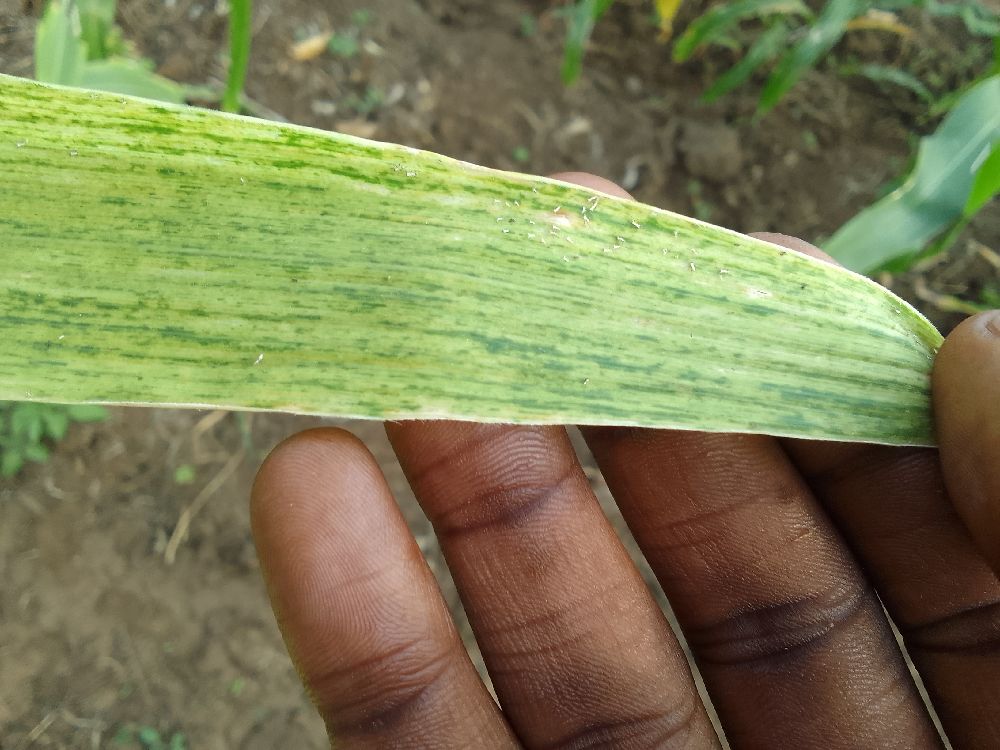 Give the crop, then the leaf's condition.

maize, maize lethal necrosis
